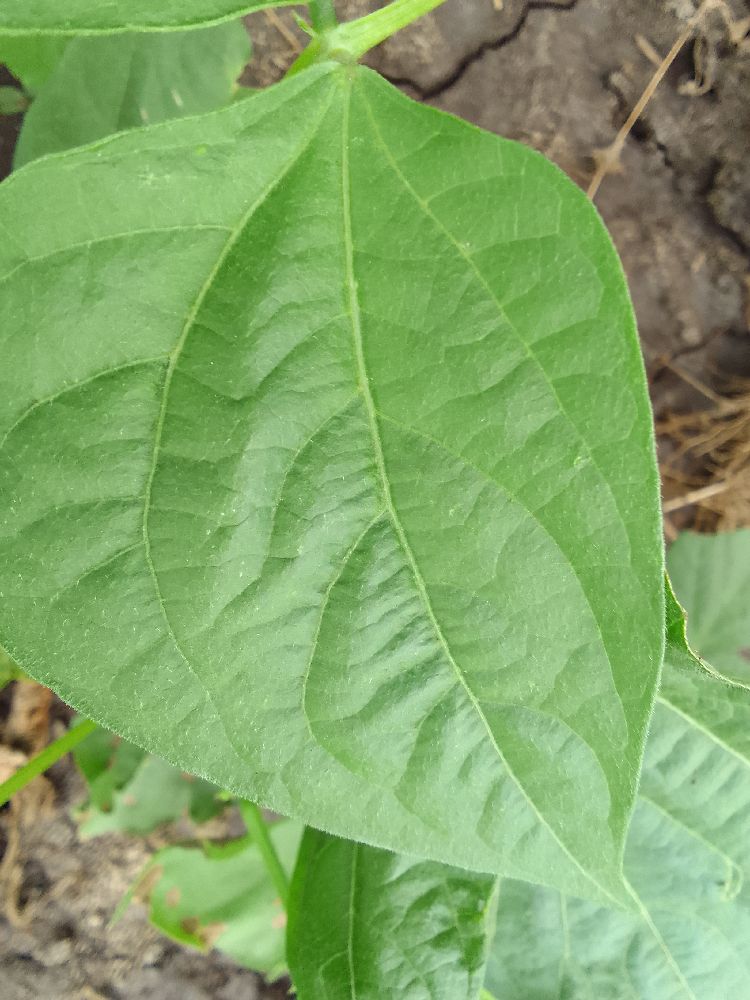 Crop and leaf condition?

common bean, healthy
